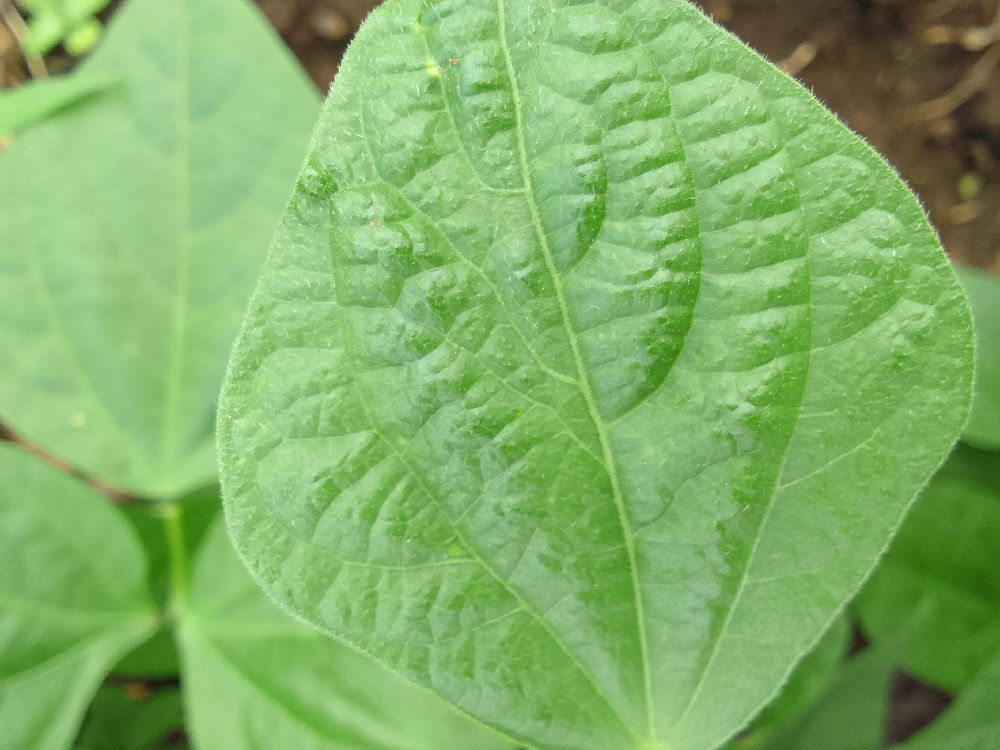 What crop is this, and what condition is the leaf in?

common bean, healthy
